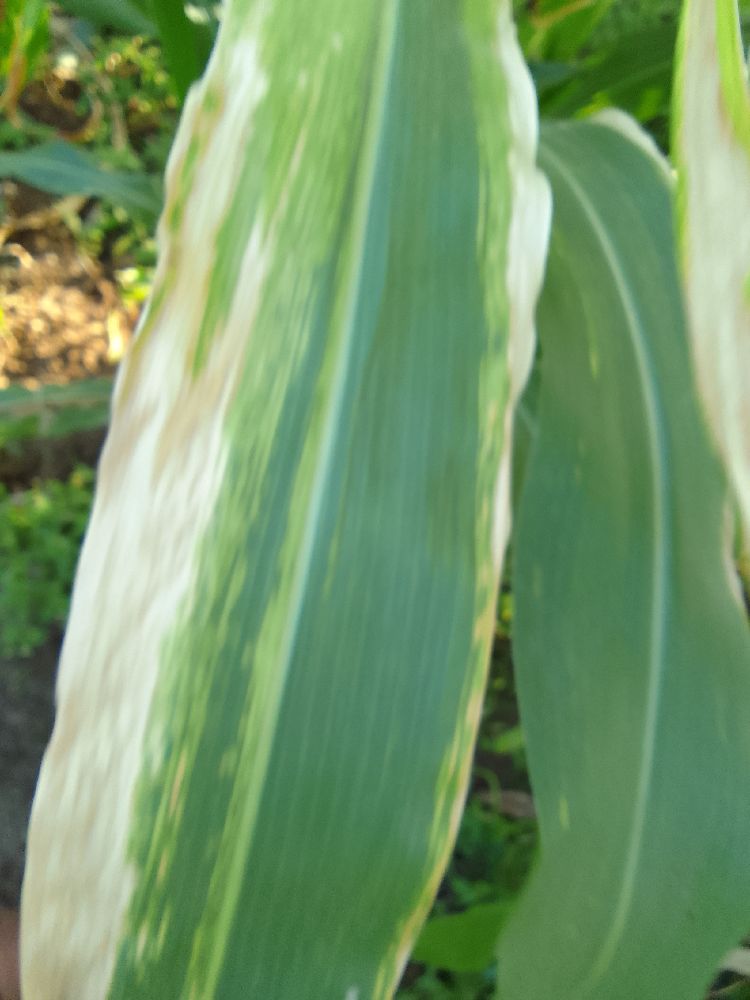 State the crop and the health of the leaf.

maize, maize lethal necrosis
